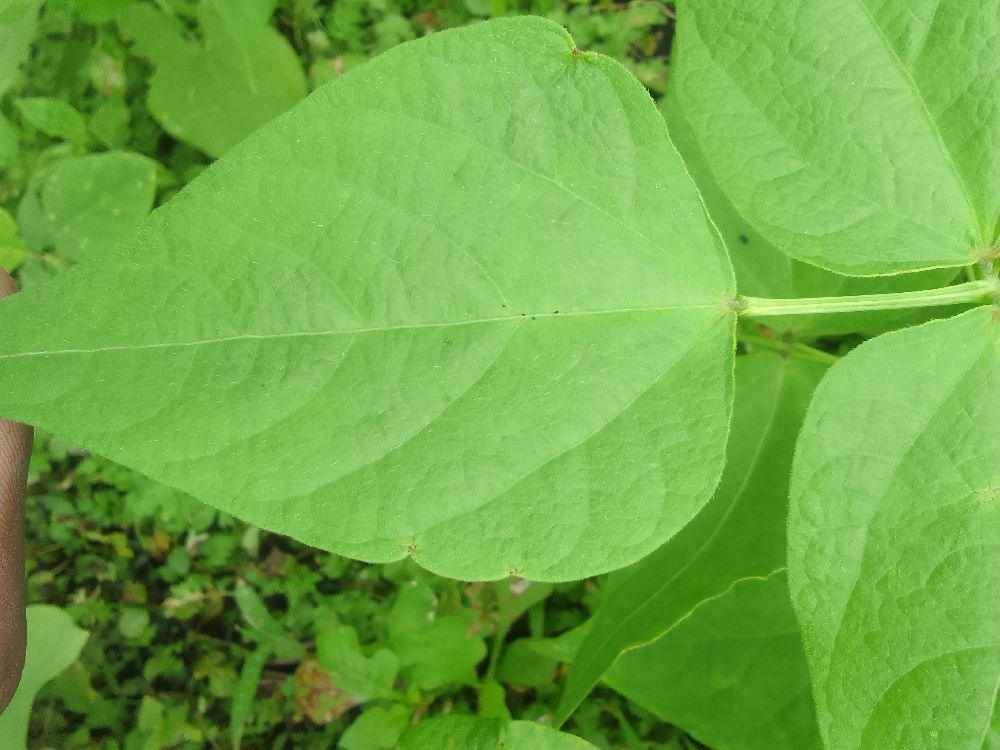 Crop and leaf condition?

common bean, healthy
